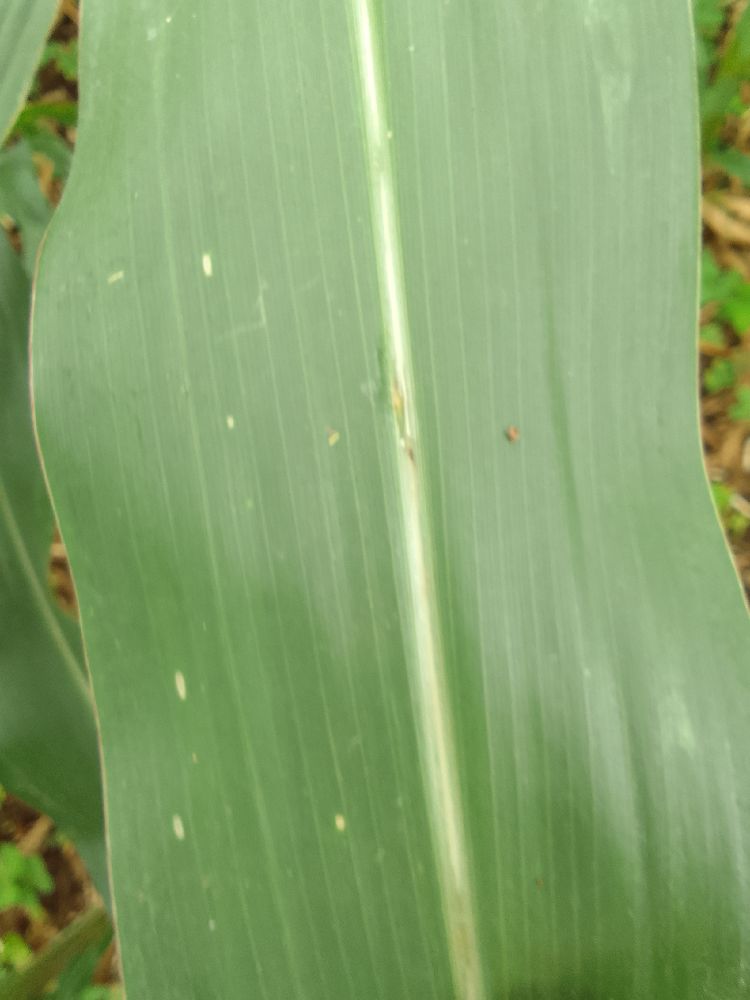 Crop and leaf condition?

maize, healthy
